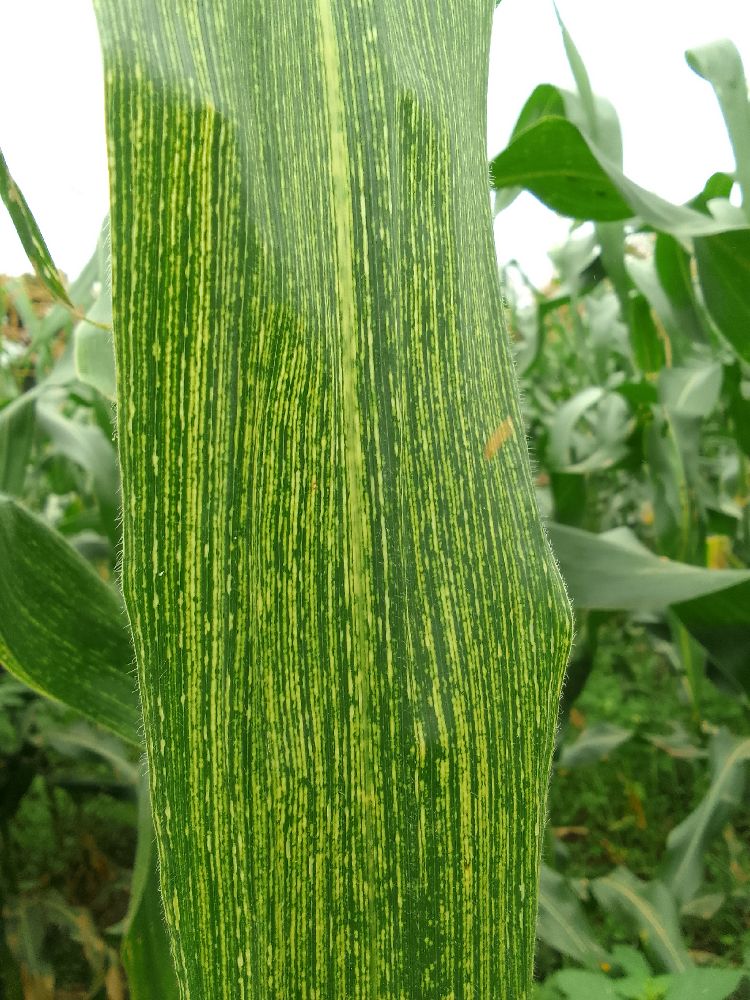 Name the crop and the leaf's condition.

maize, maize streak virus
